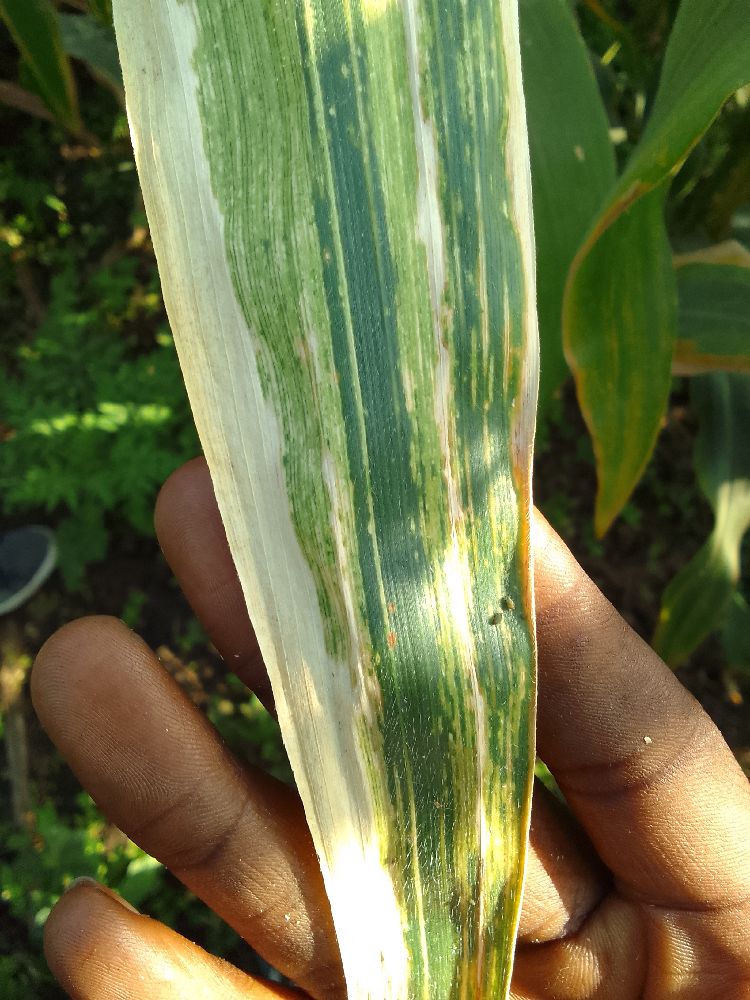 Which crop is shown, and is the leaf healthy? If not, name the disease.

maize, maize lethal necrosis
